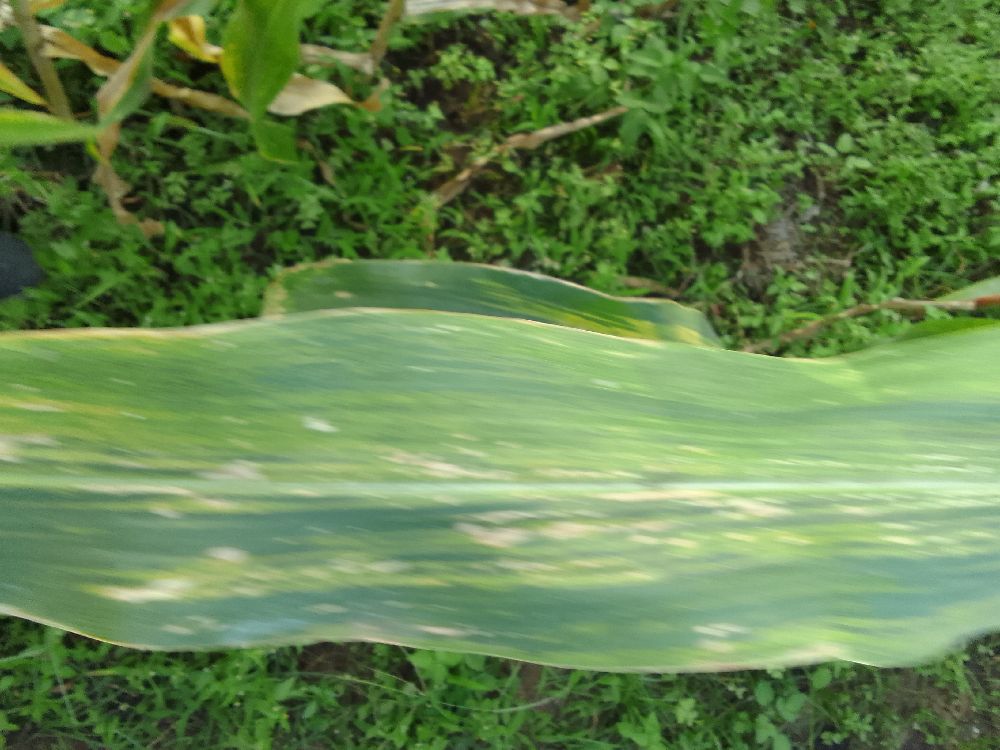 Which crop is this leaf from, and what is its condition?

maize, maize lethal necrosis
